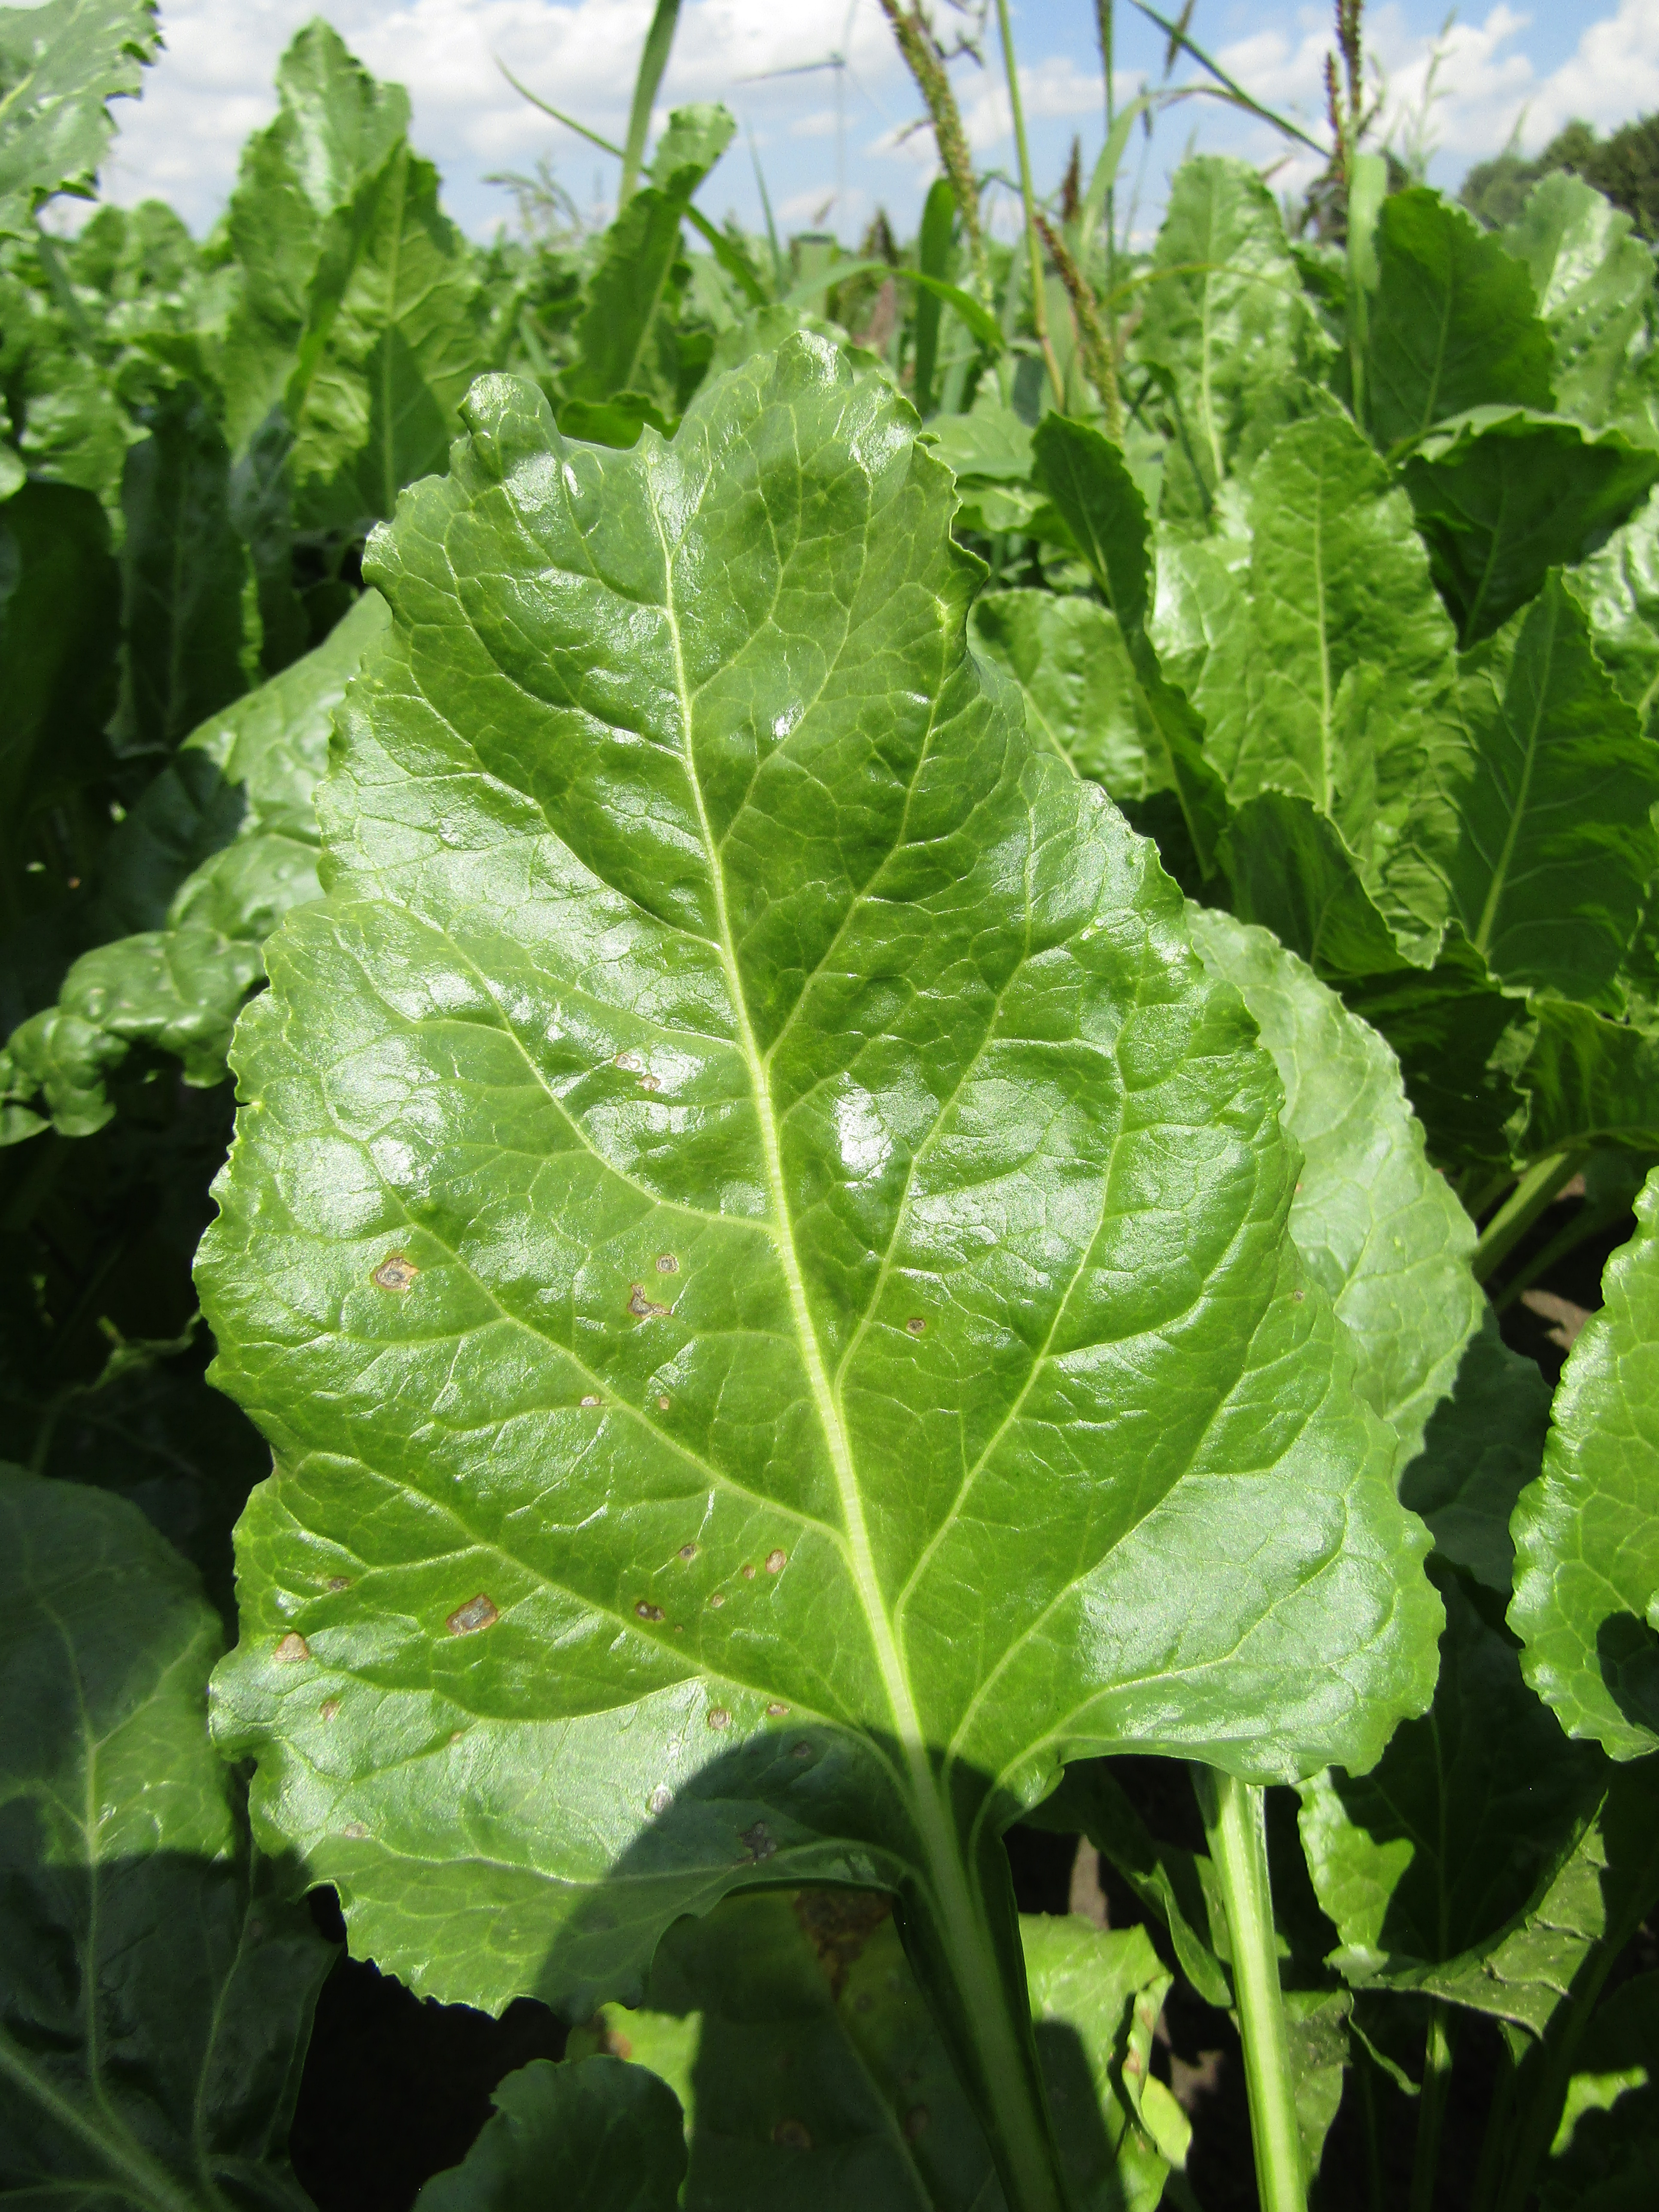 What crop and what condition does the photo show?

beet, cercospora
